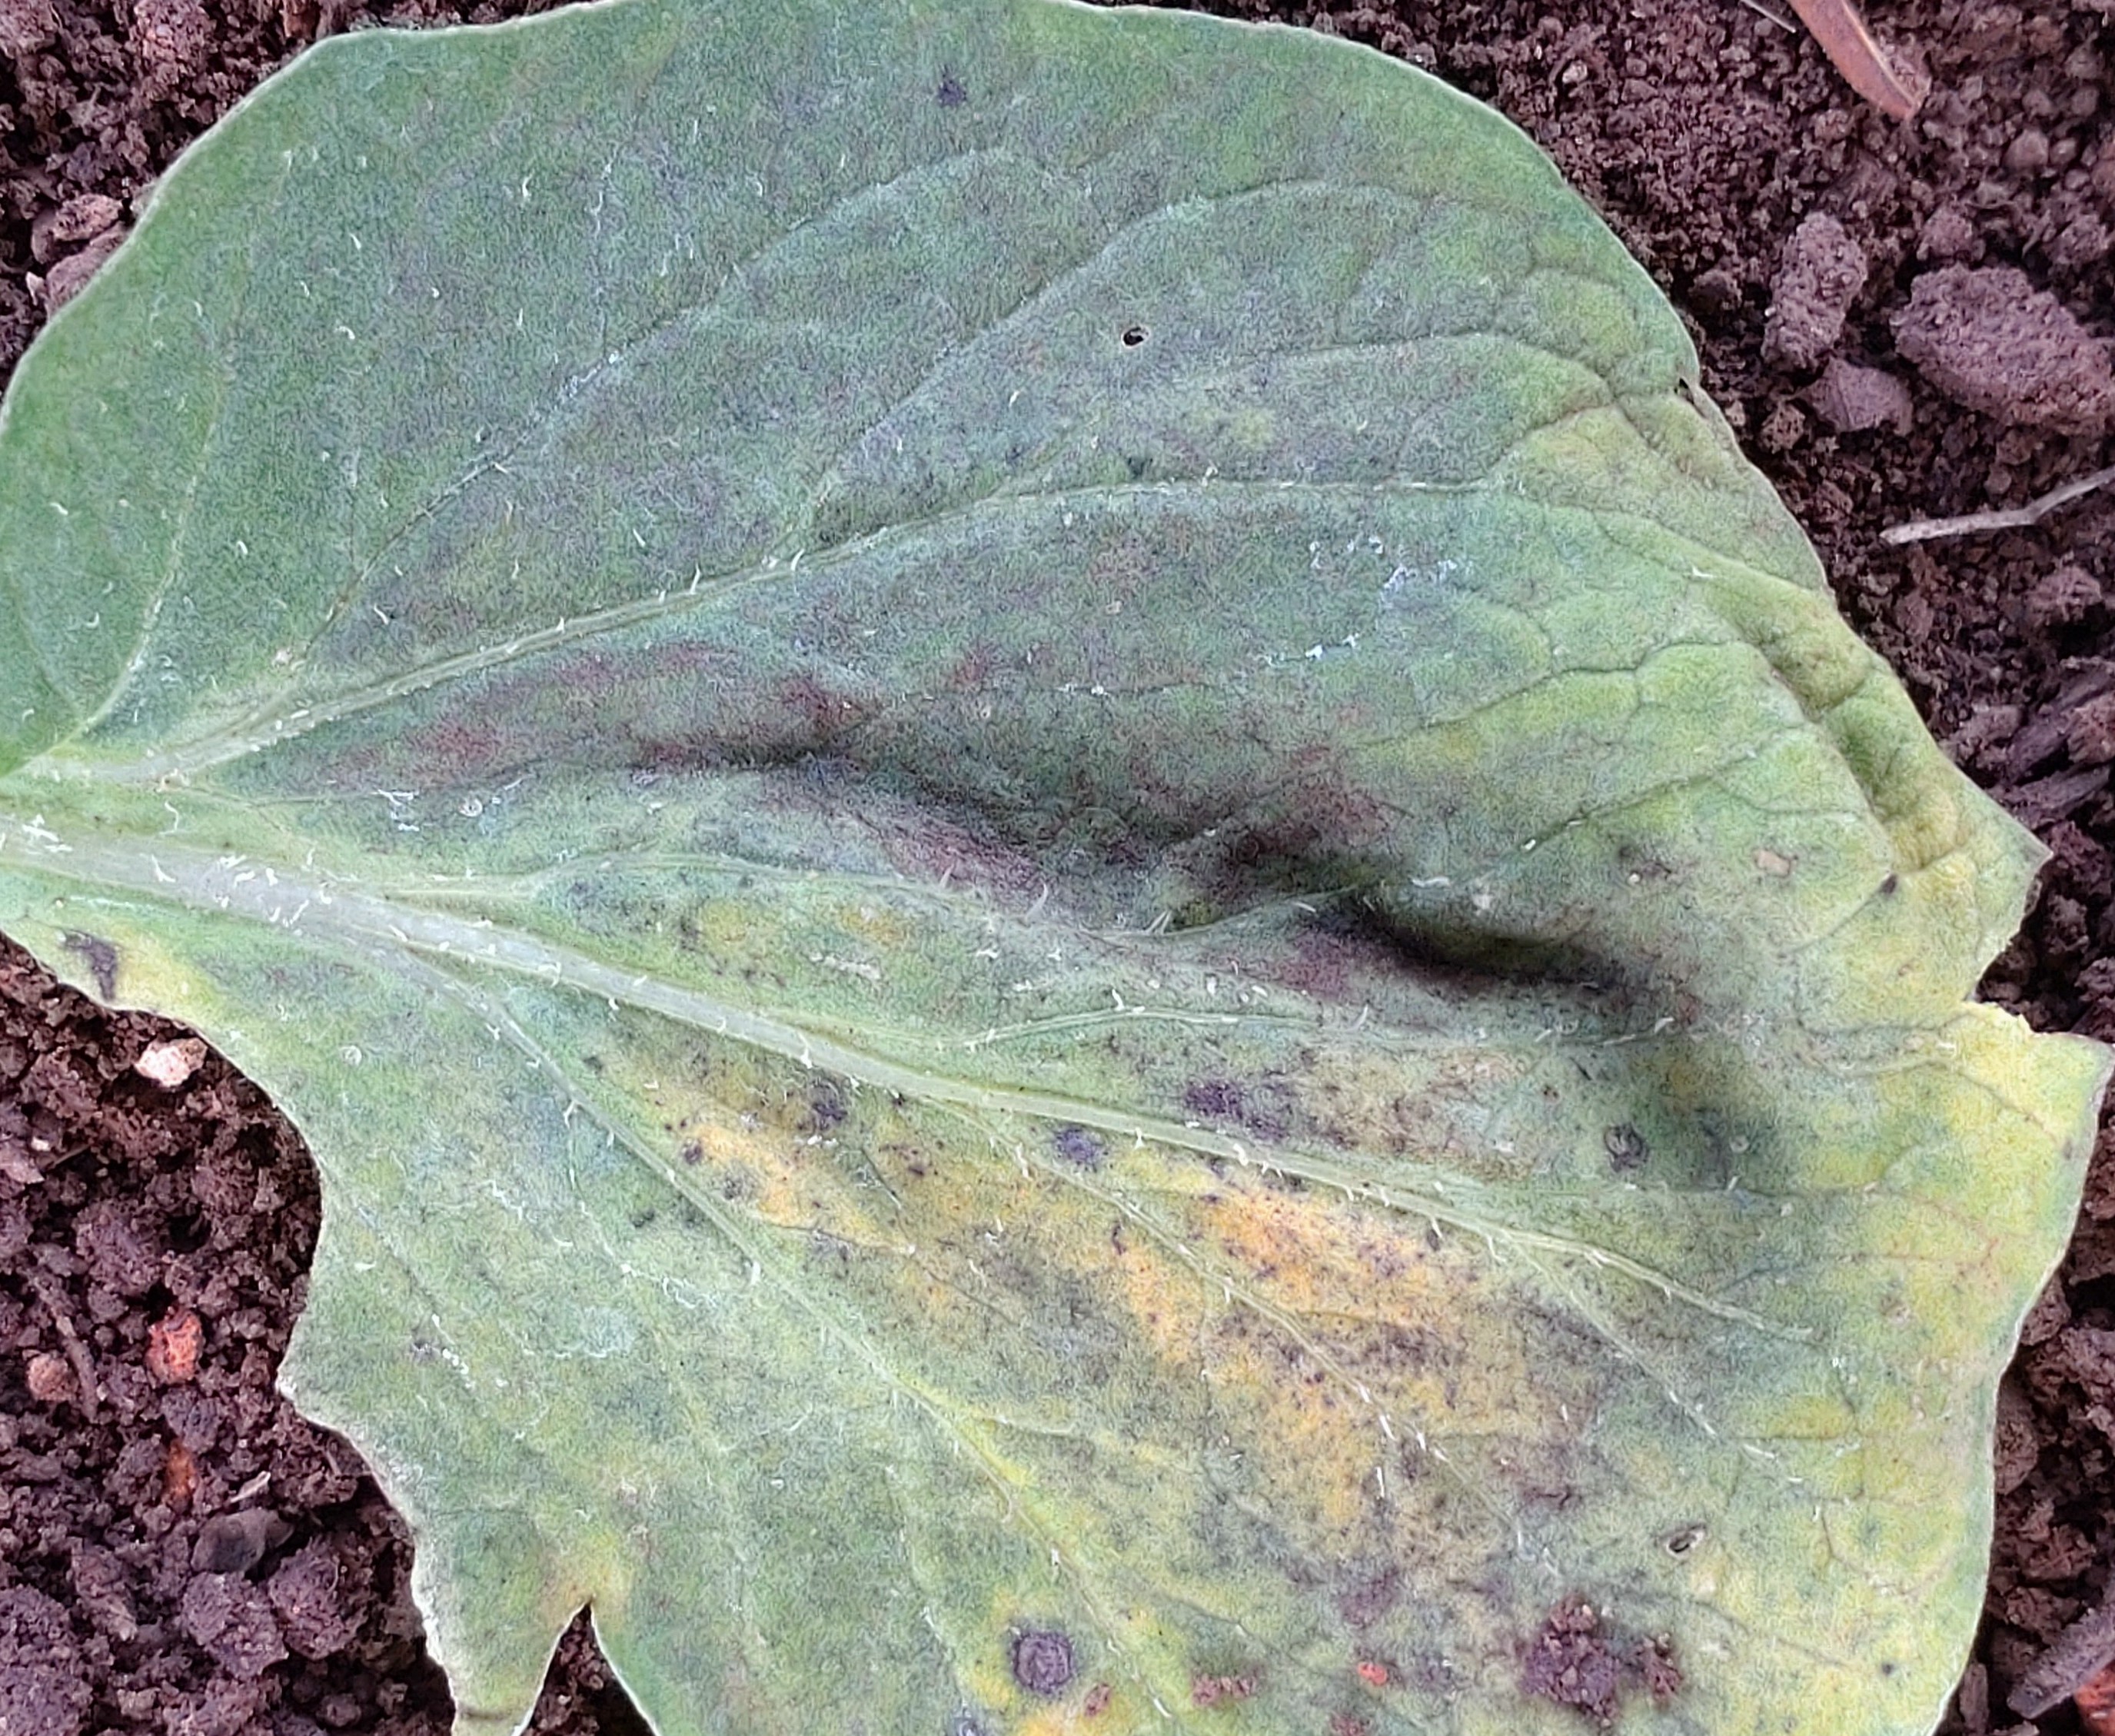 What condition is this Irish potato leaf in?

late blight
